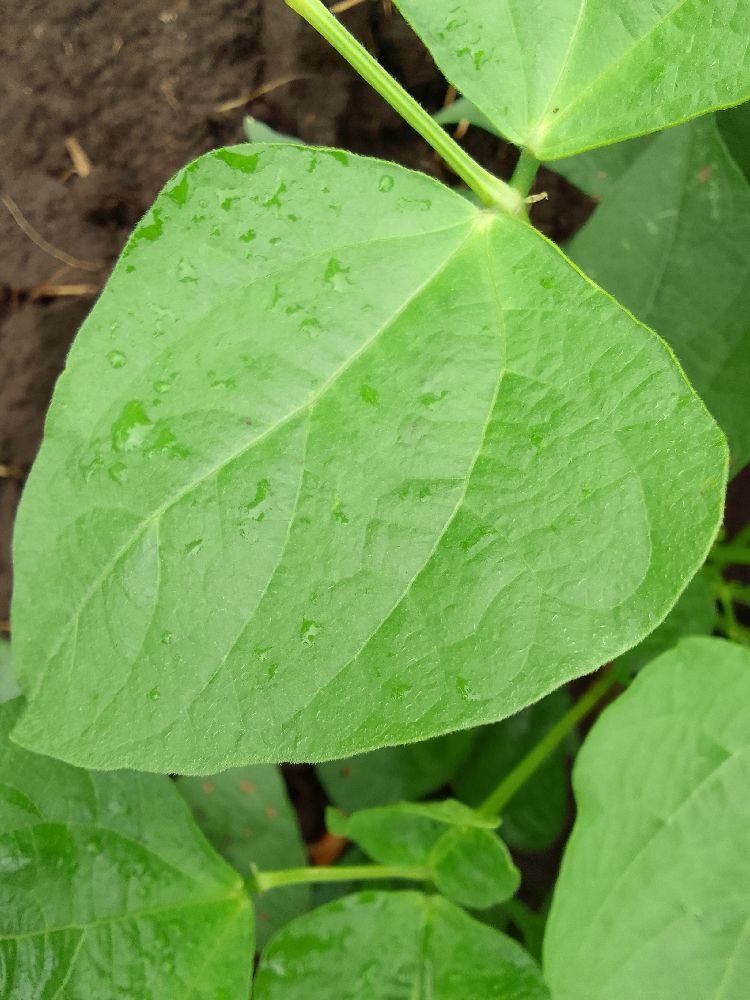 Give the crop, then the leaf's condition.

common bean, healthy
